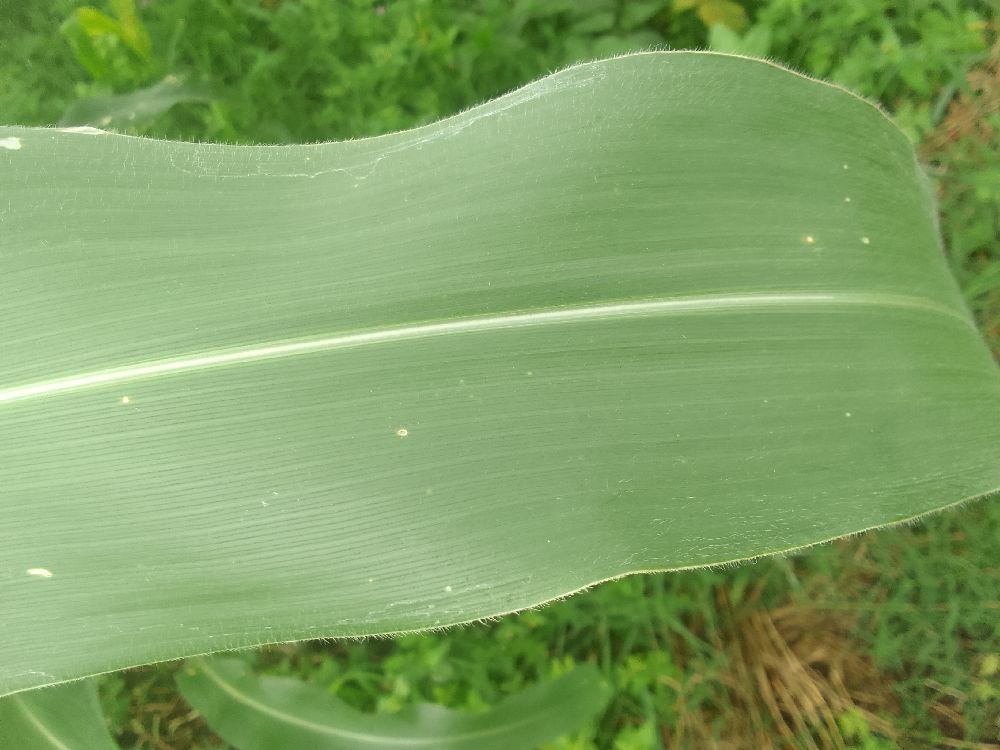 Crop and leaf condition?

maize, healthy
